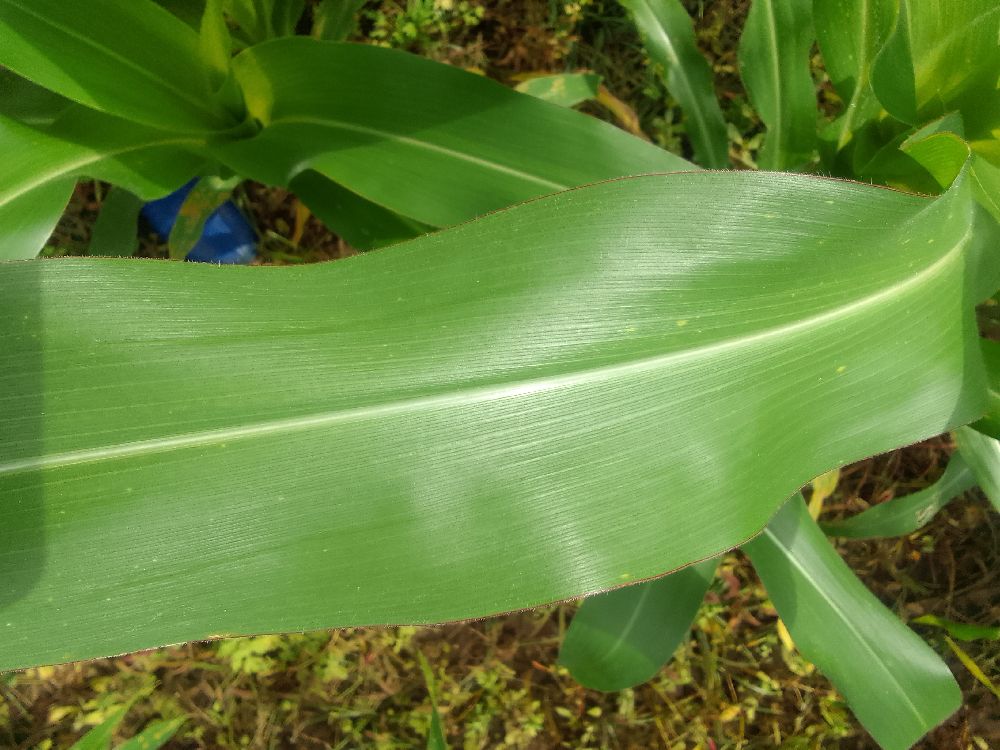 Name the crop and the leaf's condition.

maize, healthy
